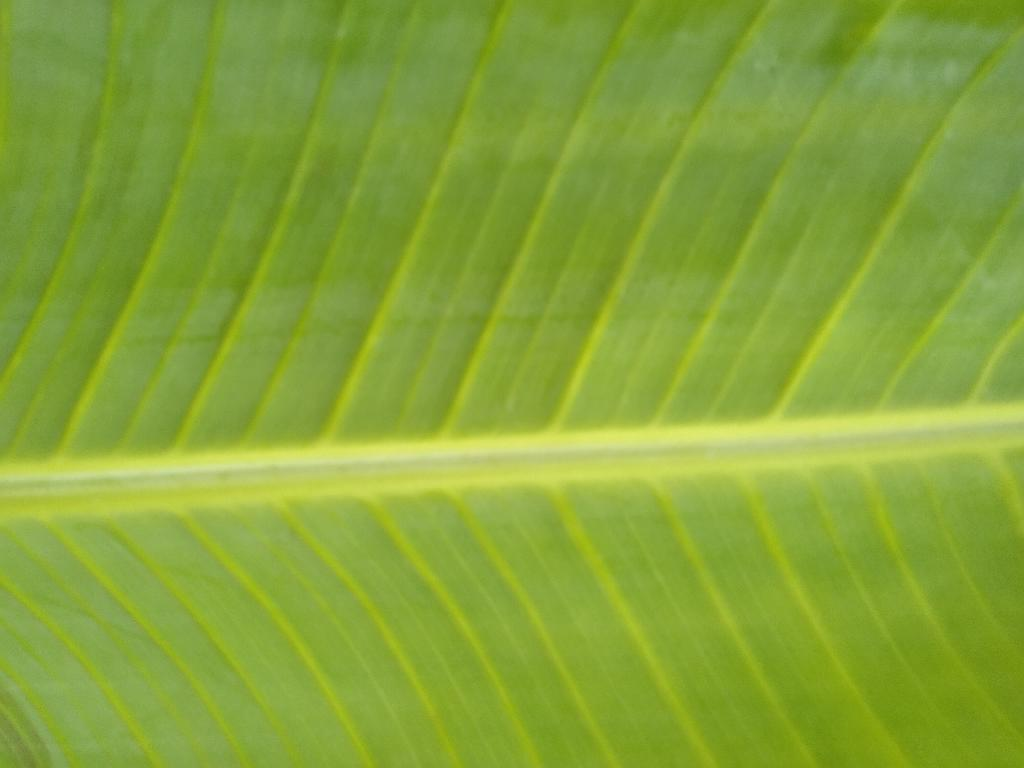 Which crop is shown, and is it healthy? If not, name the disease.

banana, healthy
